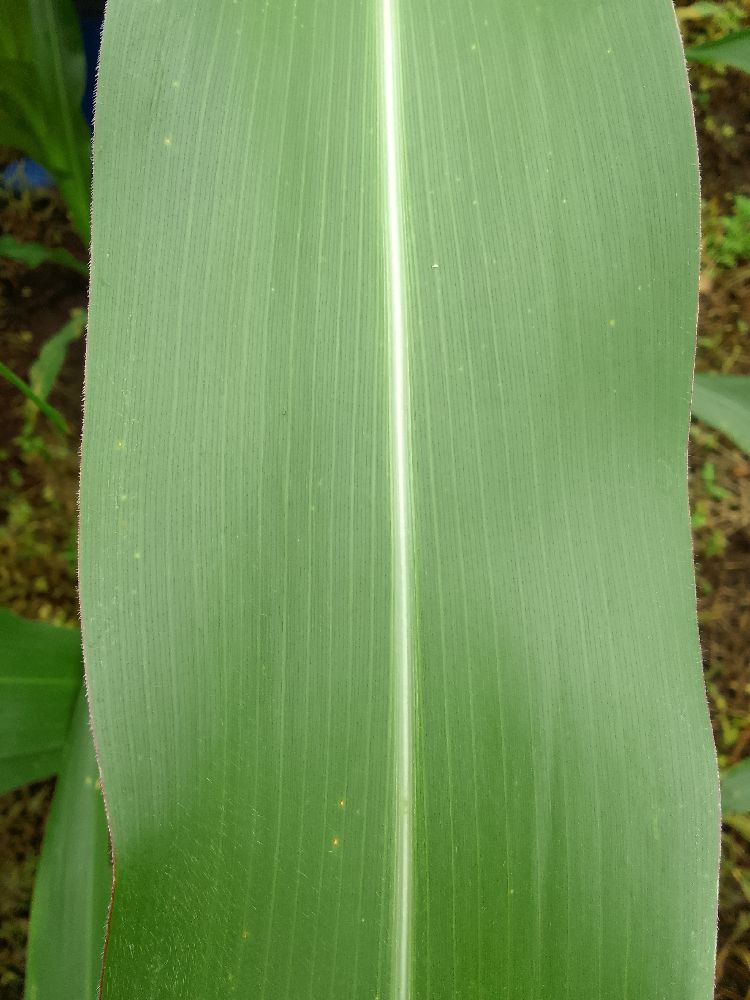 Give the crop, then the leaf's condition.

maize, healthy
